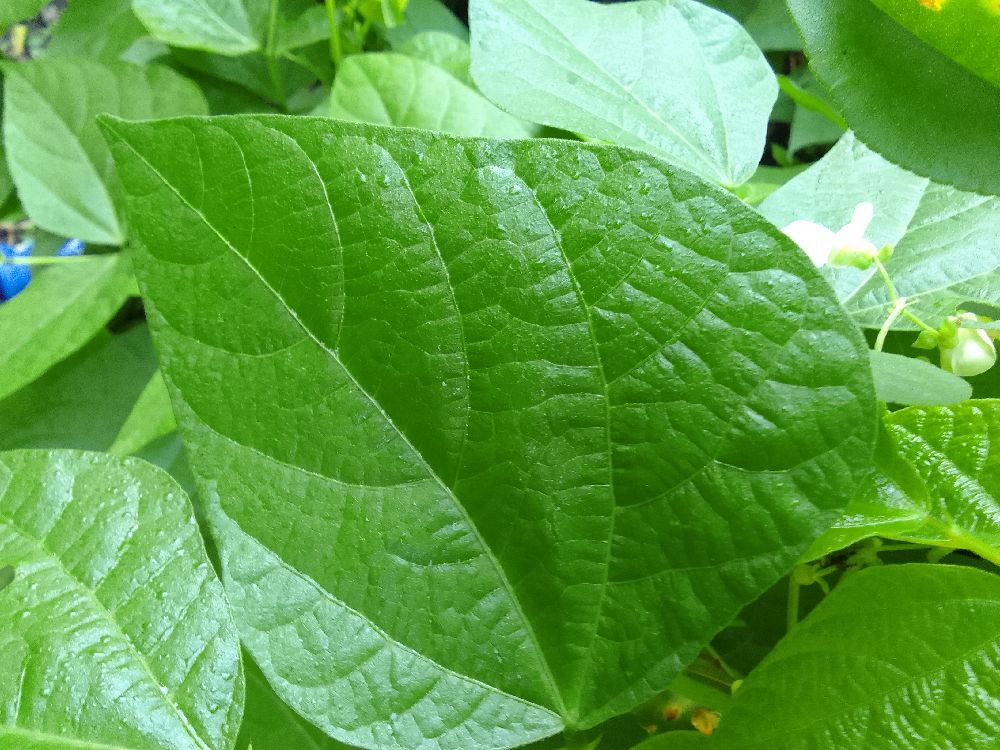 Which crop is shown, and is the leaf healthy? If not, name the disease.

common bean, healthy
